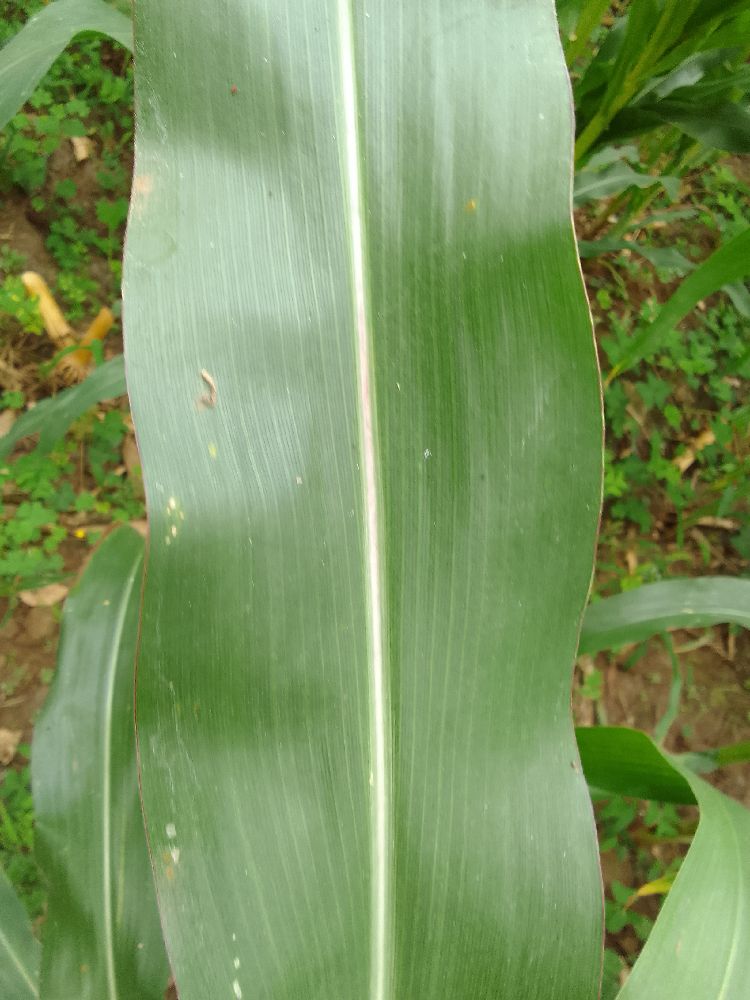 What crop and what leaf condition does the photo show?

maize, healthy
